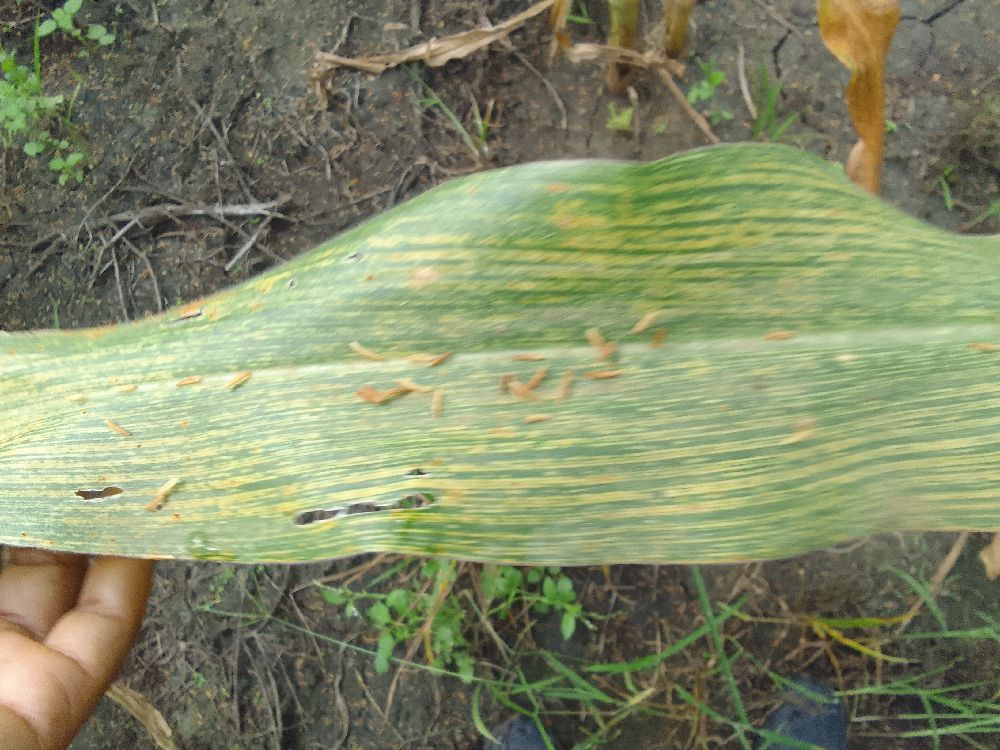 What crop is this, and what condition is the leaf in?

maize, maize streak virus
